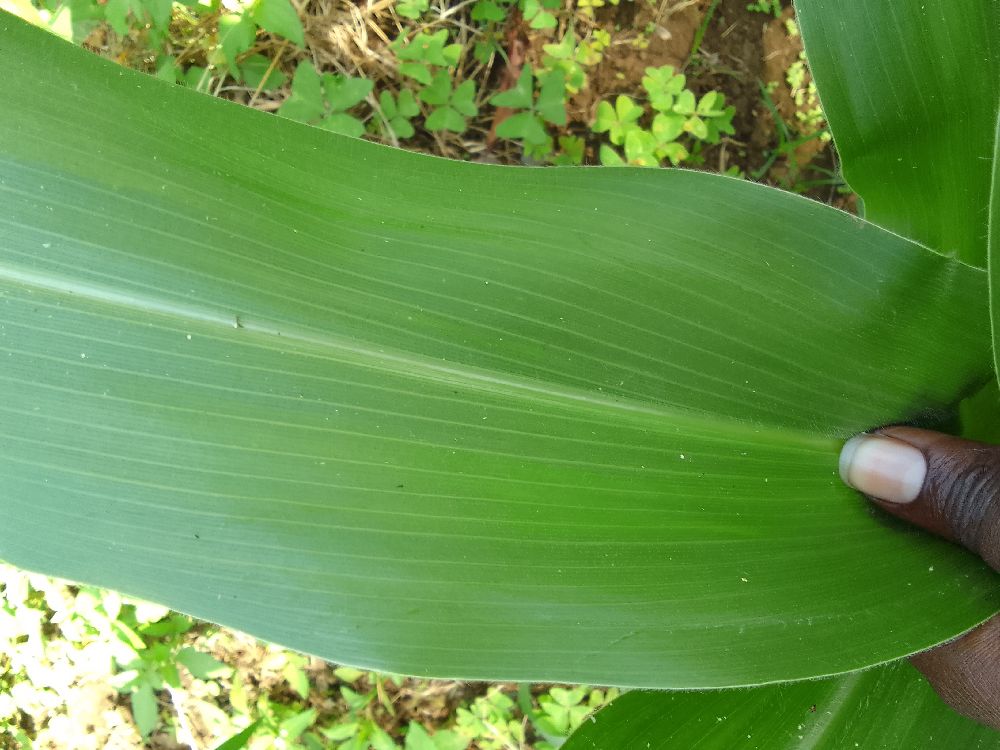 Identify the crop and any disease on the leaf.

maize, healthy
